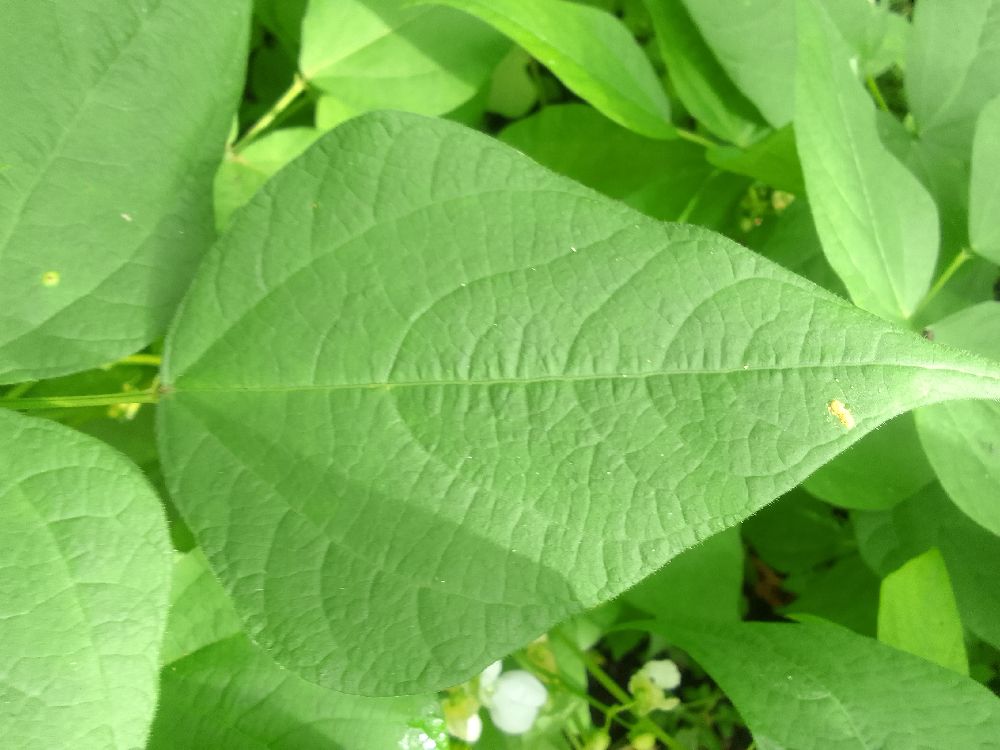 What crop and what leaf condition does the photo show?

common bean, healthy
